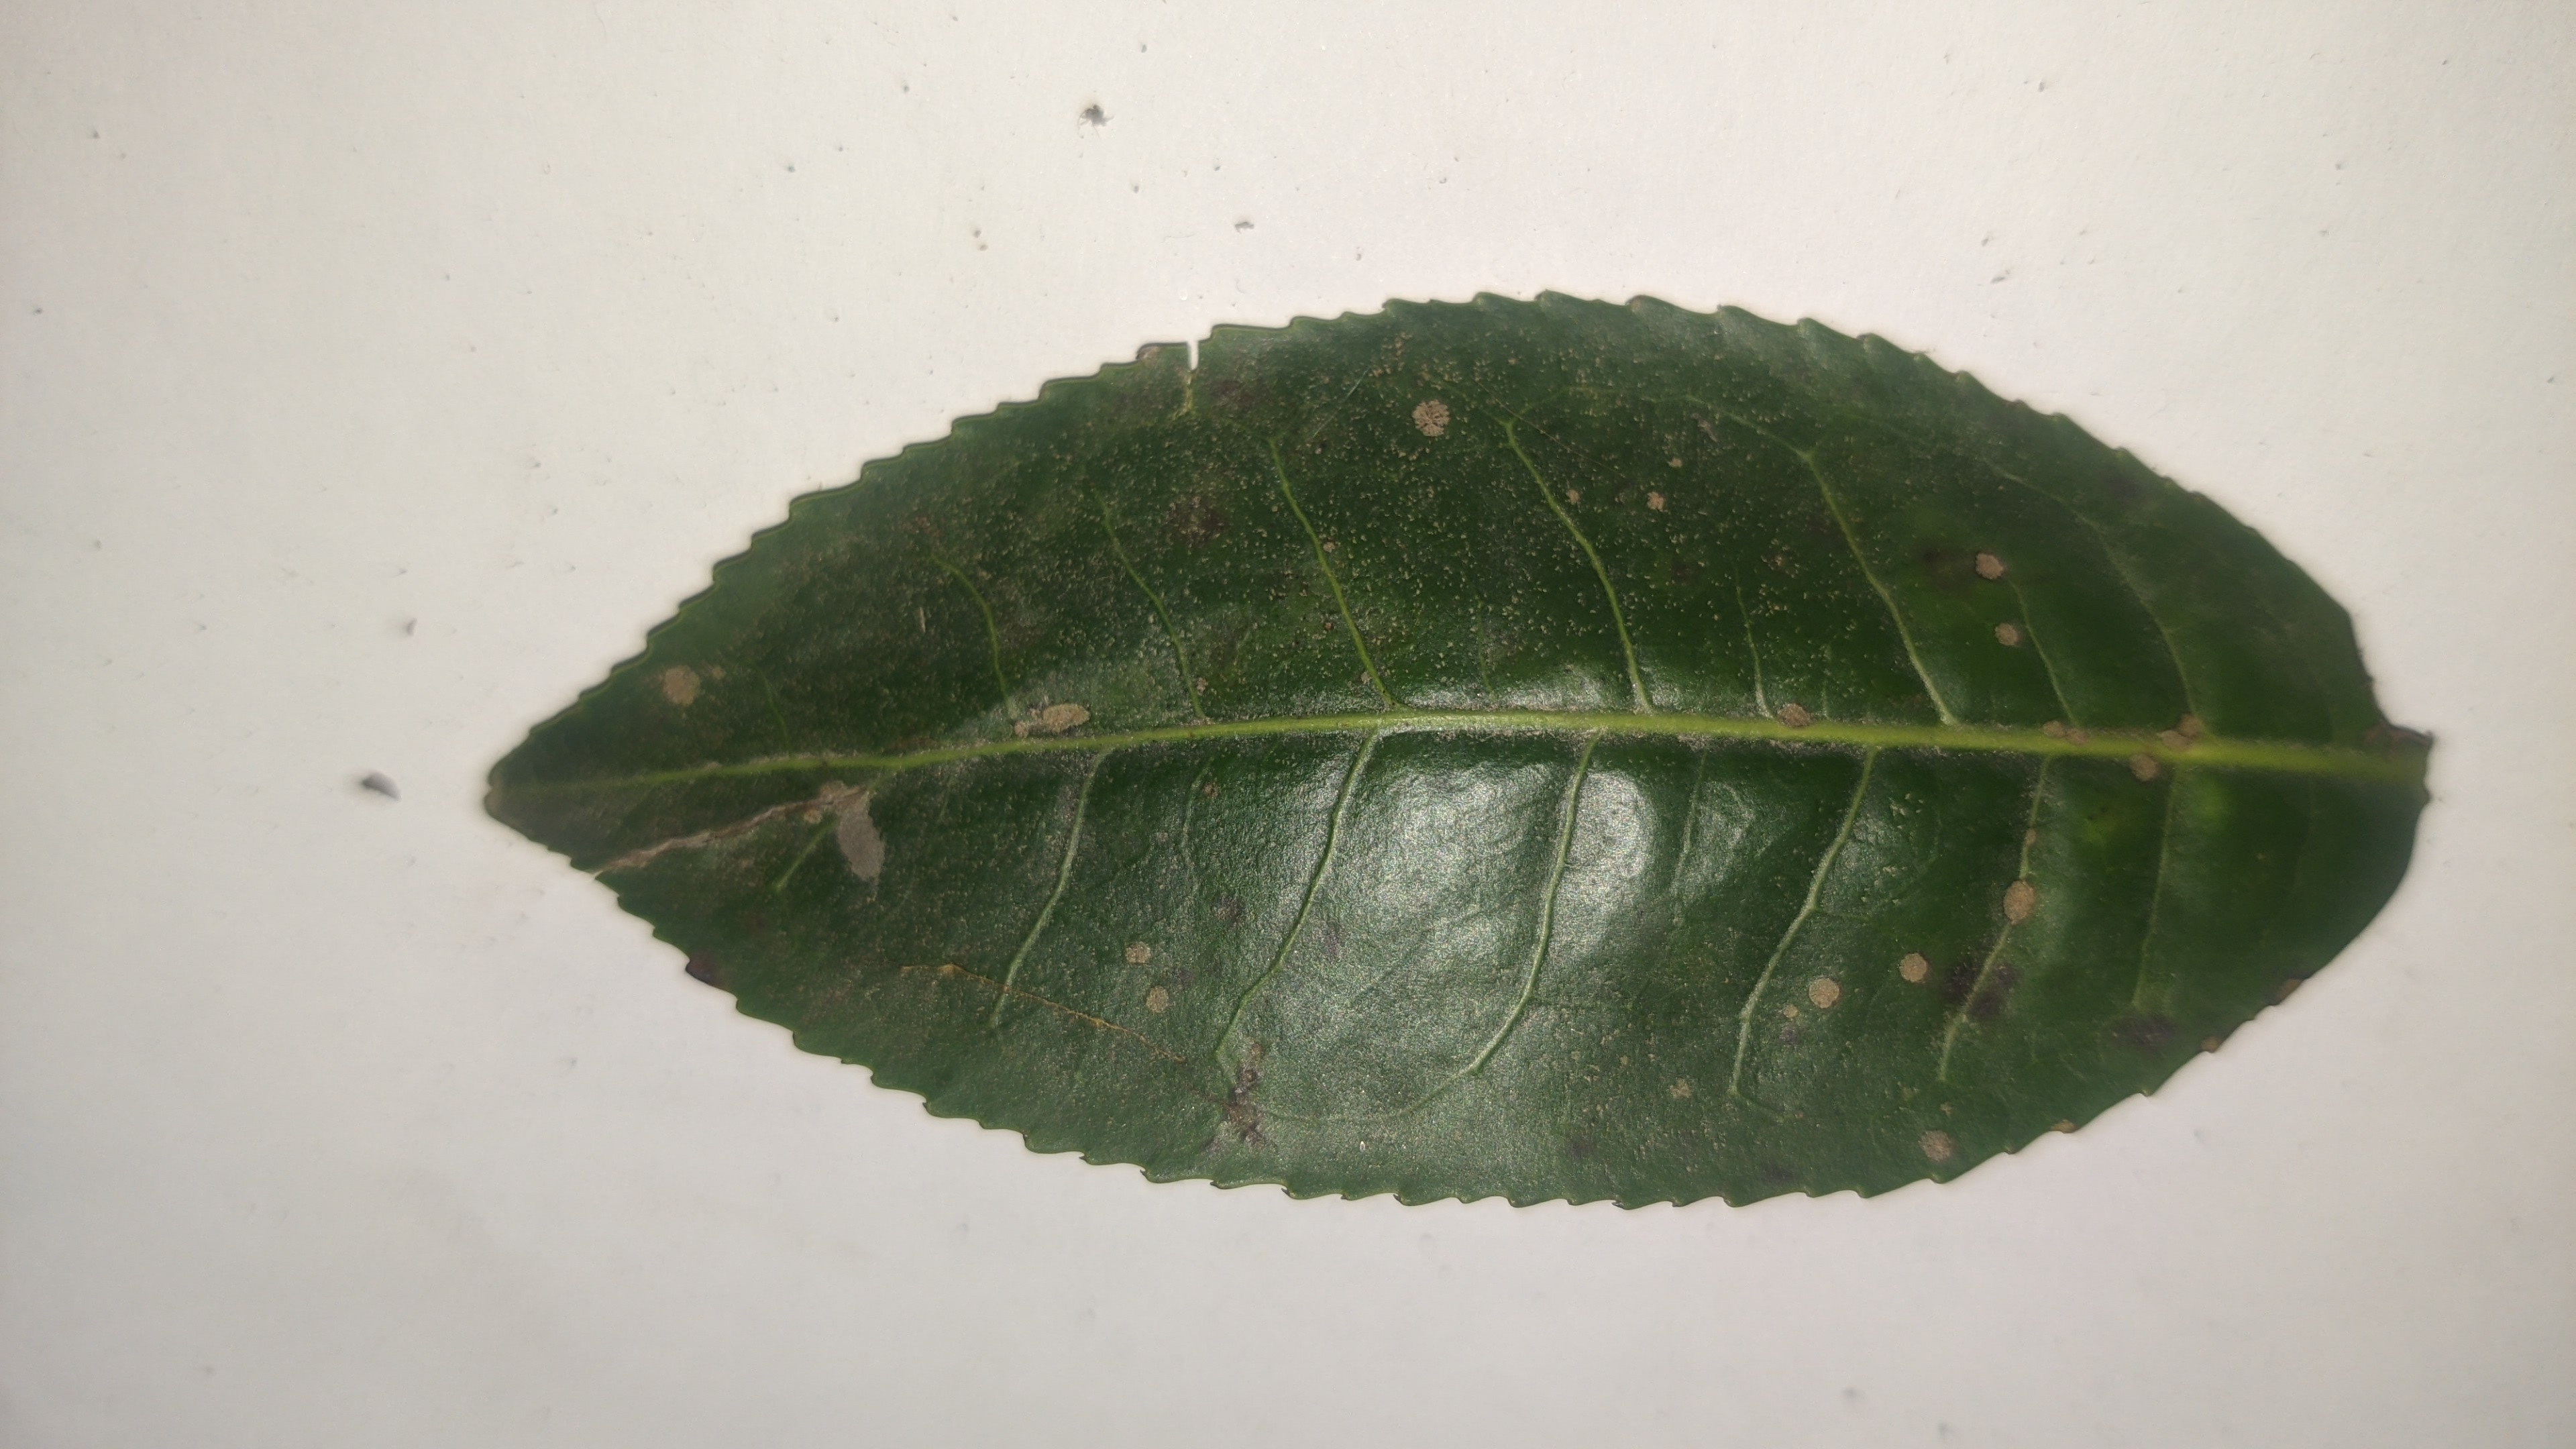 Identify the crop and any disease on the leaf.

tea, algal leaf
